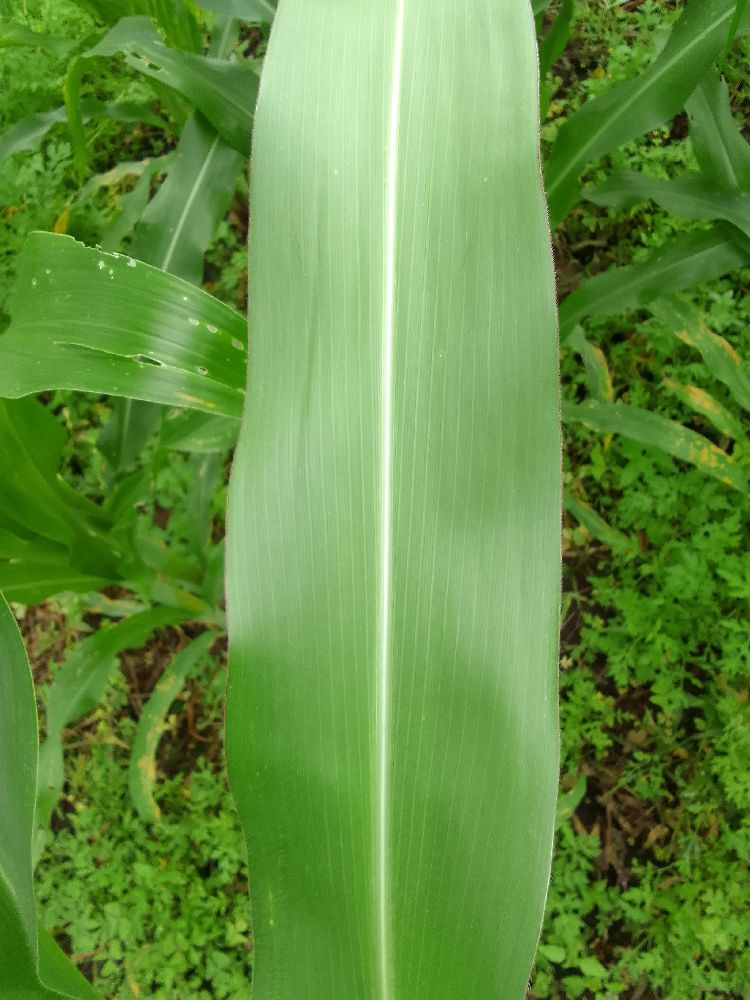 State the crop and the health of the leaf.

maize, healthy
